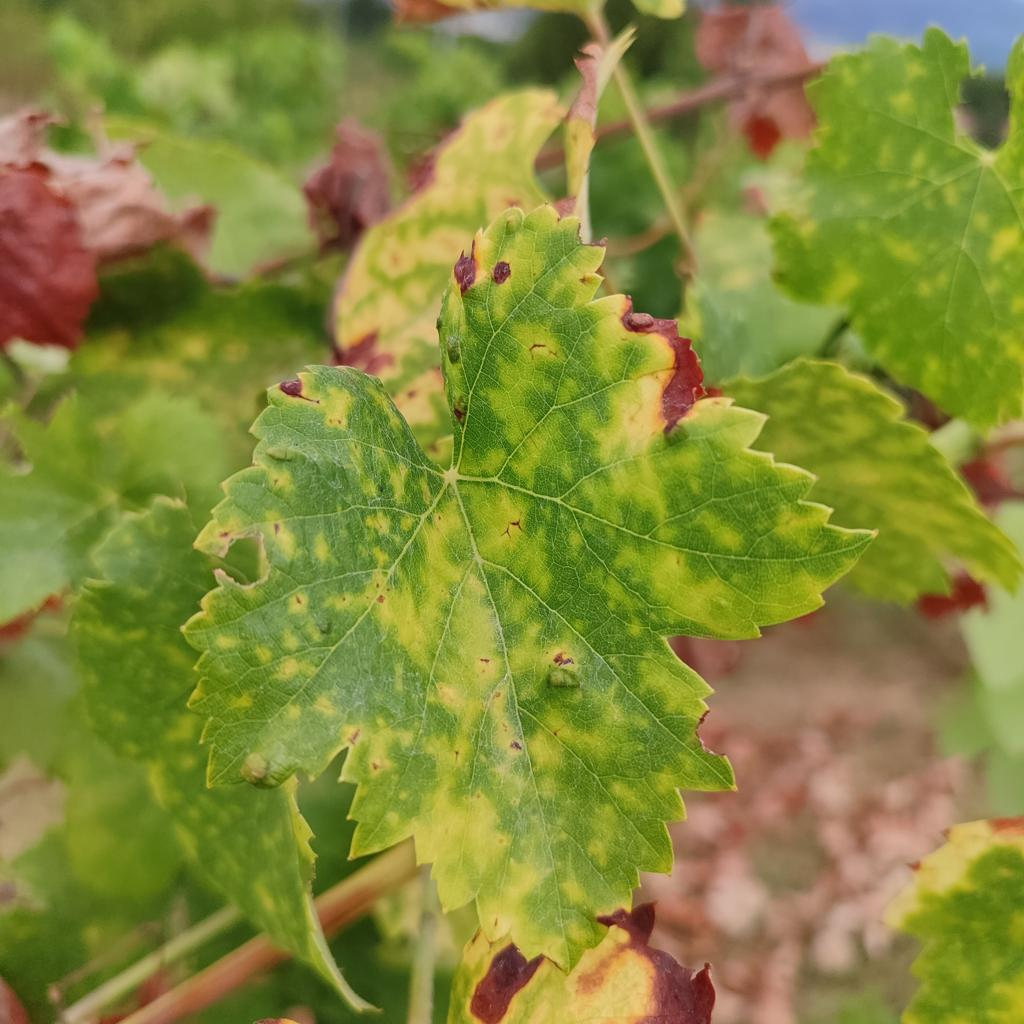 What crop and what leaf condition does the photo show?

grapevine, esca complex
